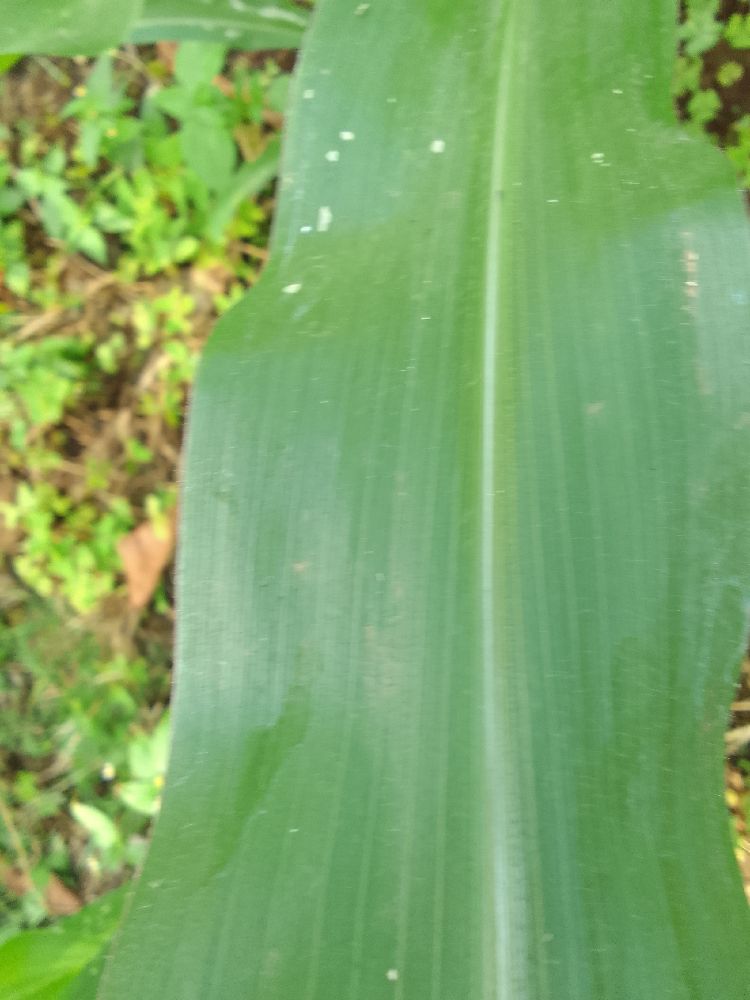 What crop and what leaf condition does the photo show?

maize, healthy
